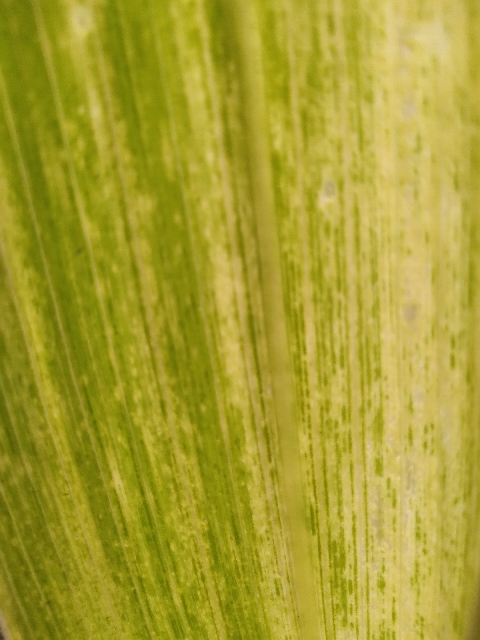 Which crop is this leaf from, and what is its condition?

maize, maize lethal necrosis
